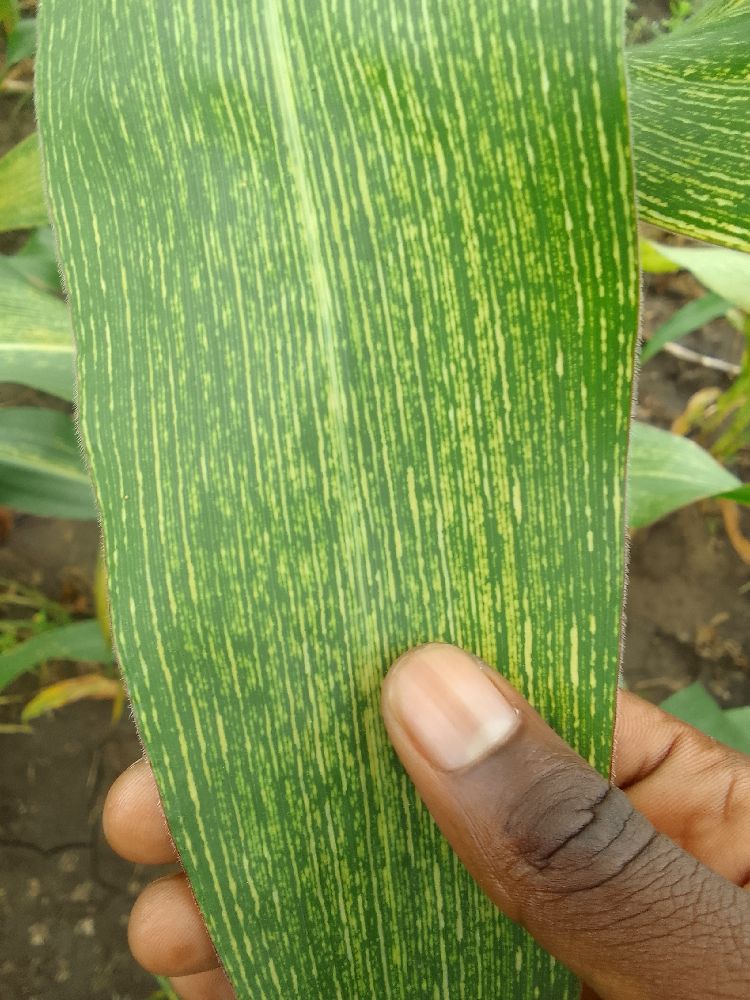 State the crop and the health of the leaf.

maize, maize streak virus
